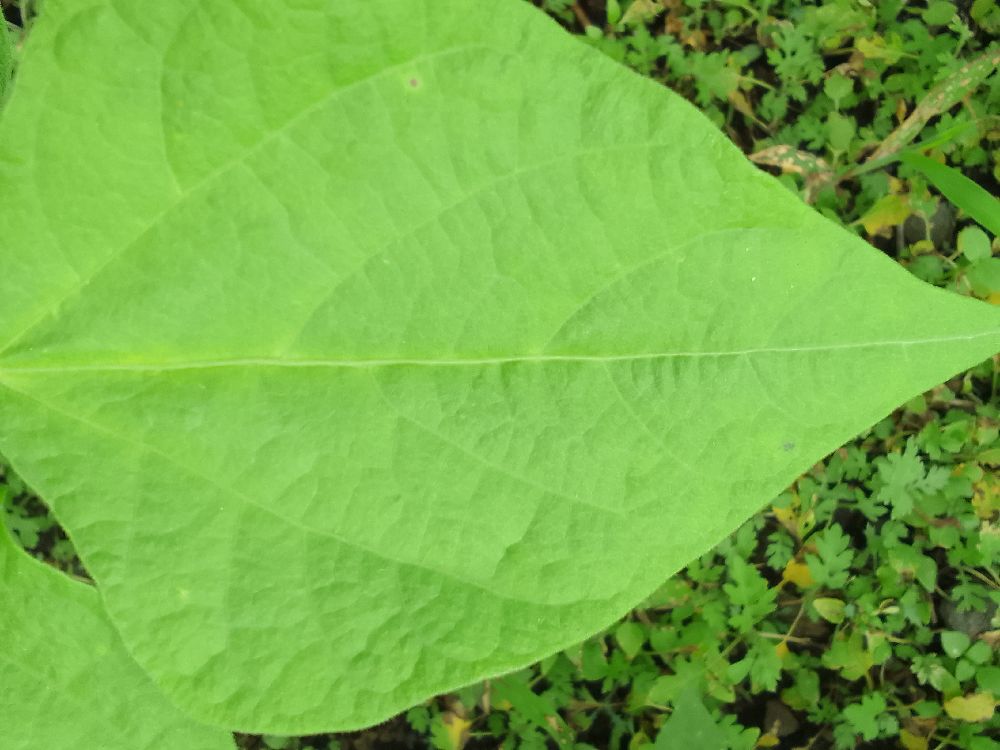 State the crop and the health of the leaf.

common bean, healthy
